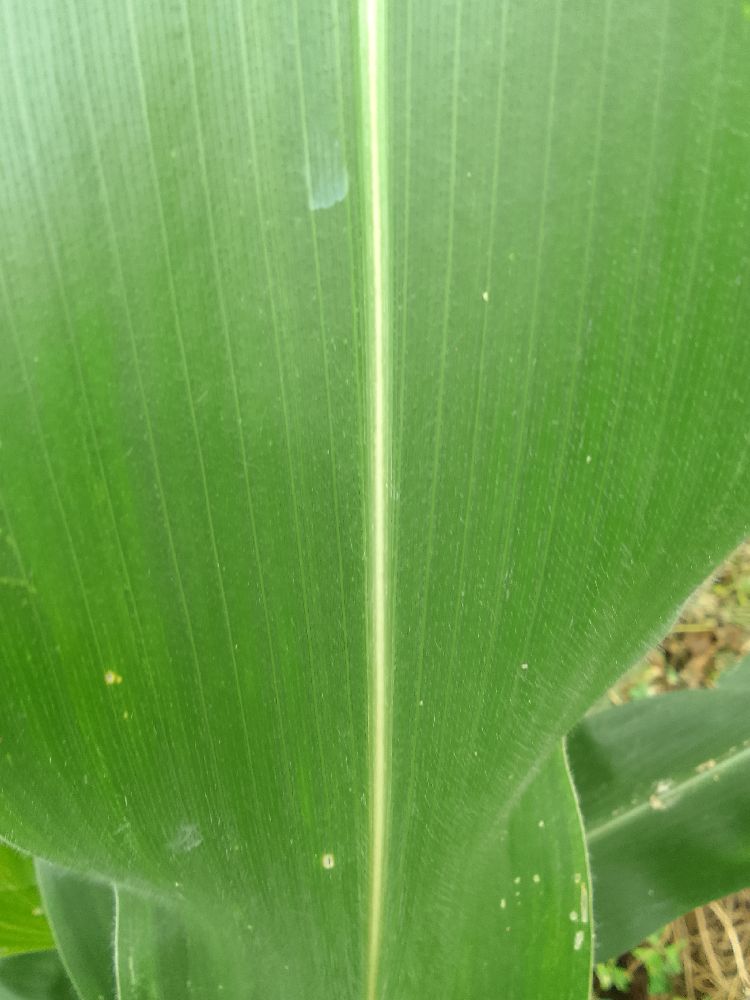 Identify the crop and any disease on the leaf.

maize, healthy
